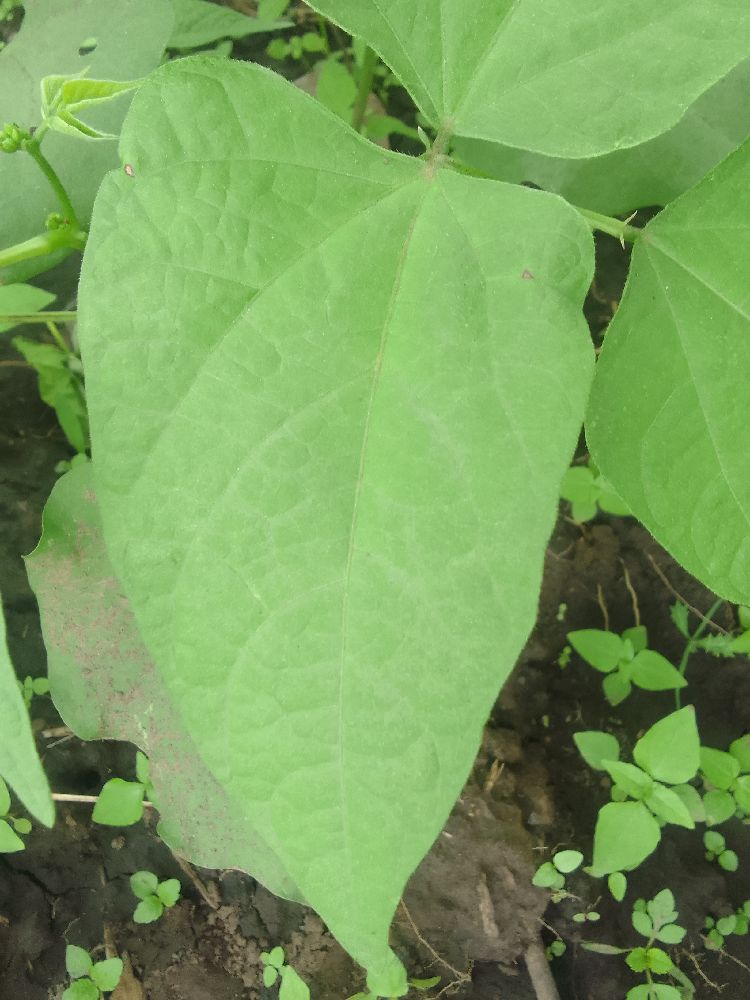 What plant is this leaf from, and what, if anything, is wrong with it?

common bean, healthy
